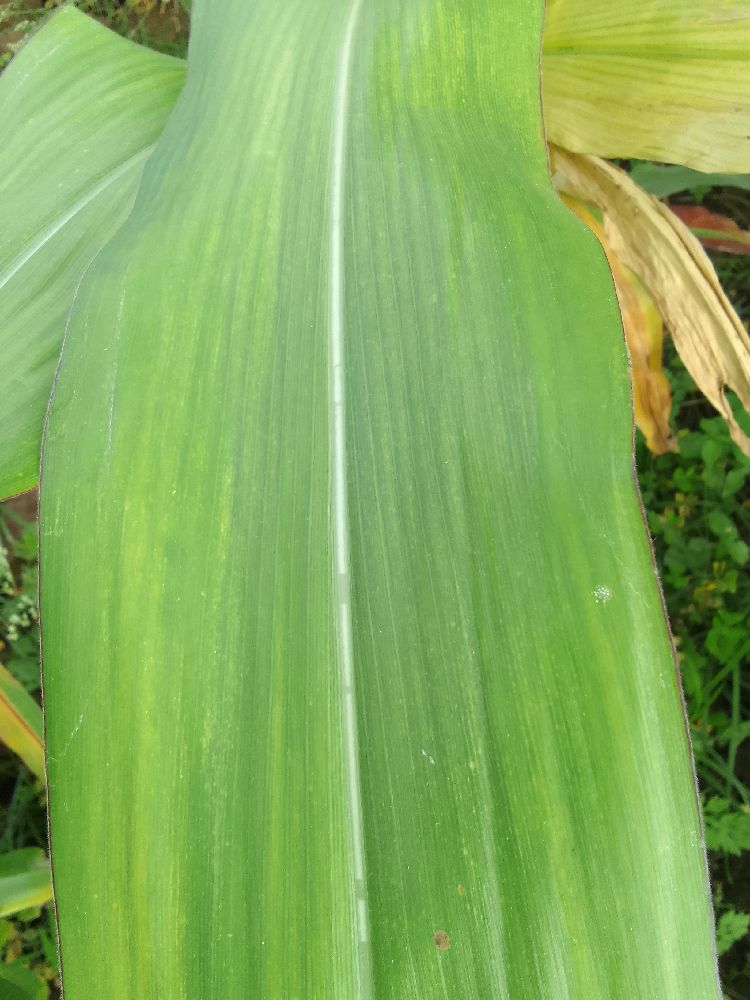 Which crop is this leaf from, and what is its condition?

maize, maize lethal necrosis
